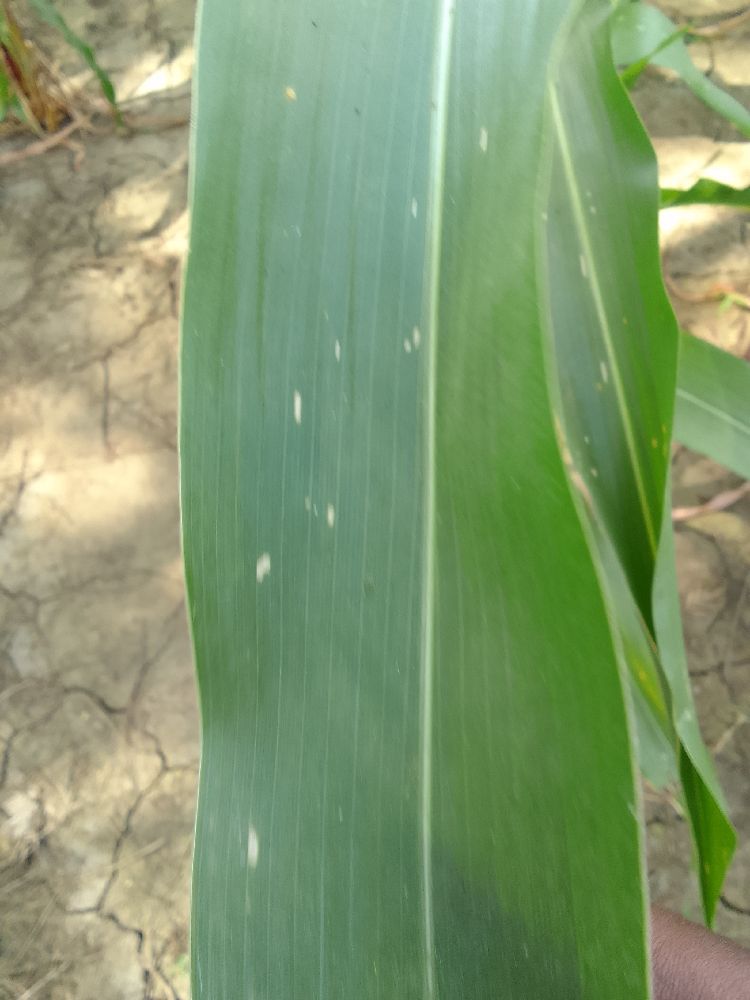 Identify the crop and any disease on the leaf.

maize, healthy
